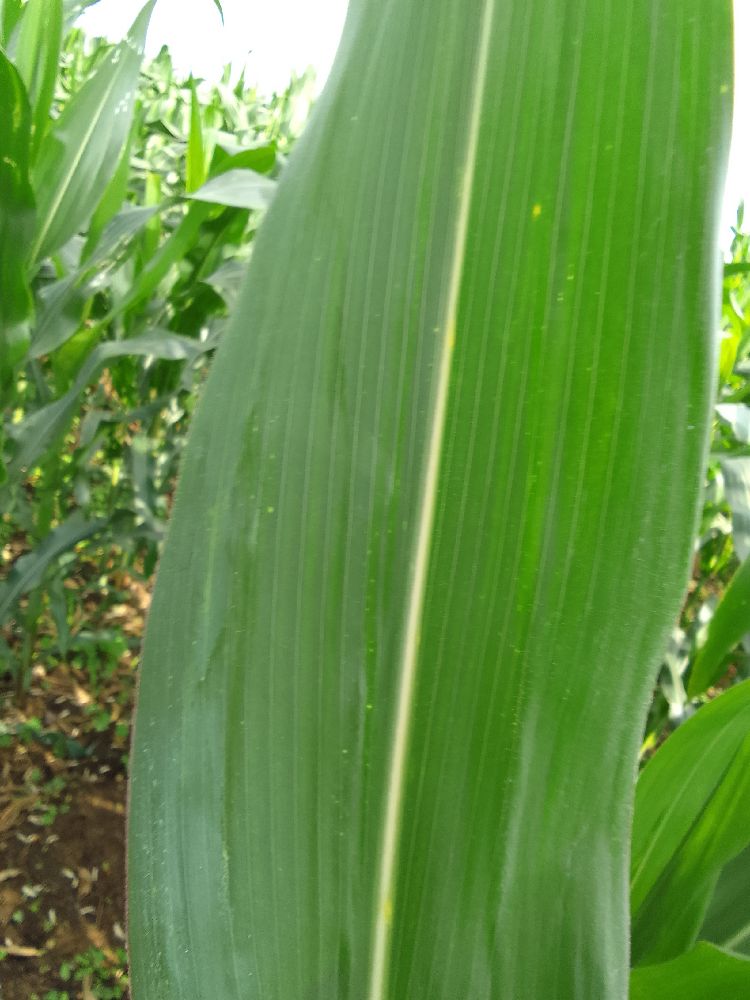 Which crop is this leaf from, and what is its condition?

maize, healthy
